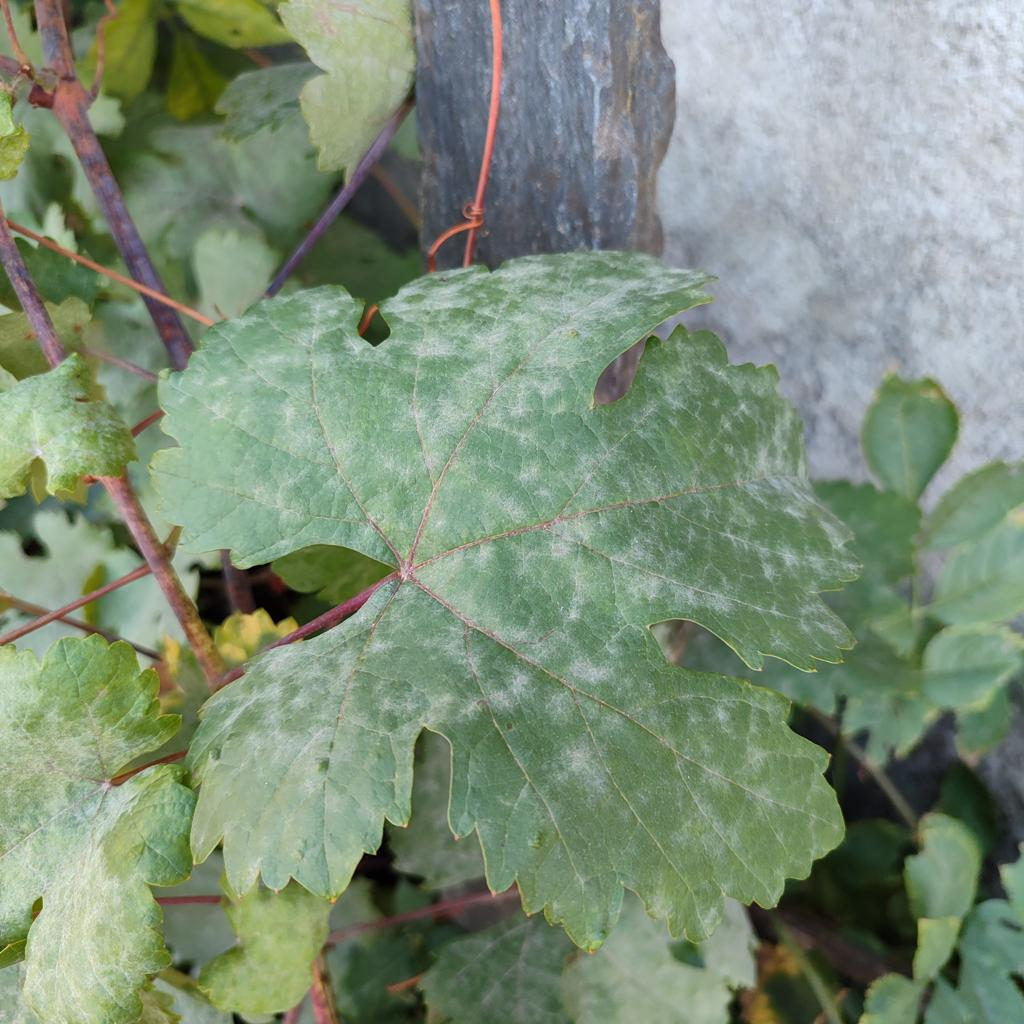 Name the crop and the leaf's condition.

grapevine, powdery mildew
